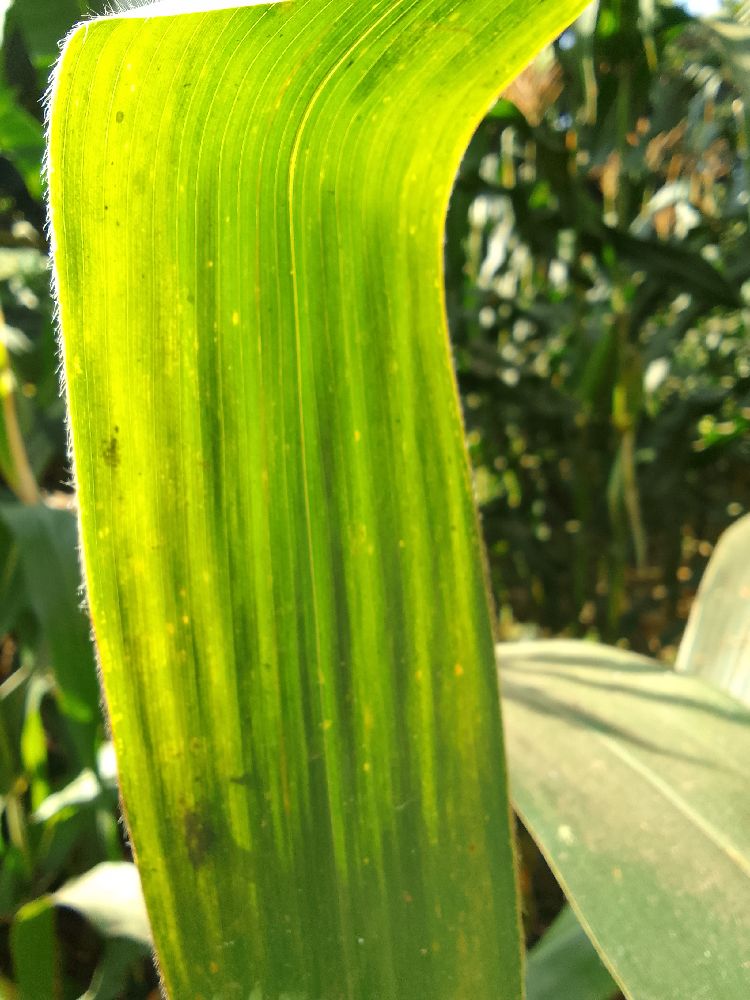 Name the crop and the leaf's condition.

maize, healthy
